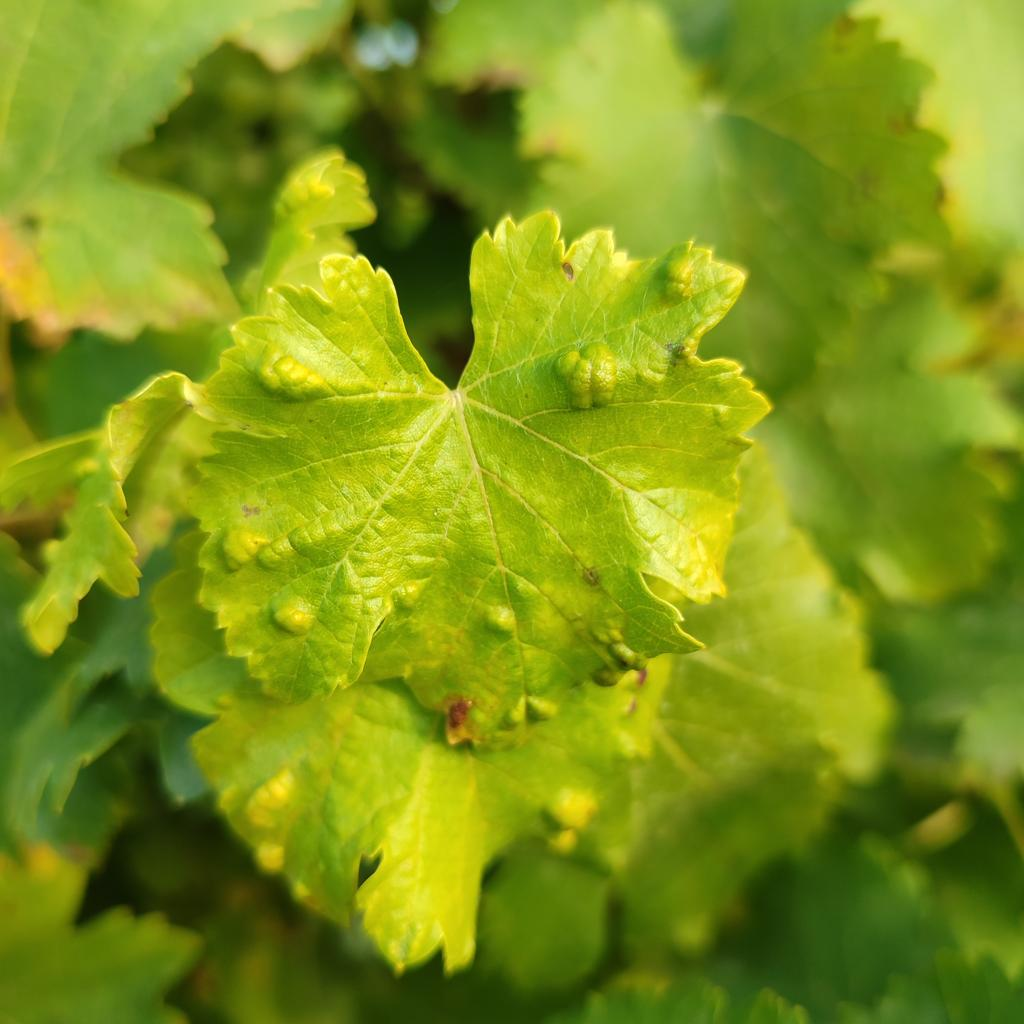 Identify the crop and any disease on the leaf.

grapevine, erineum mite
